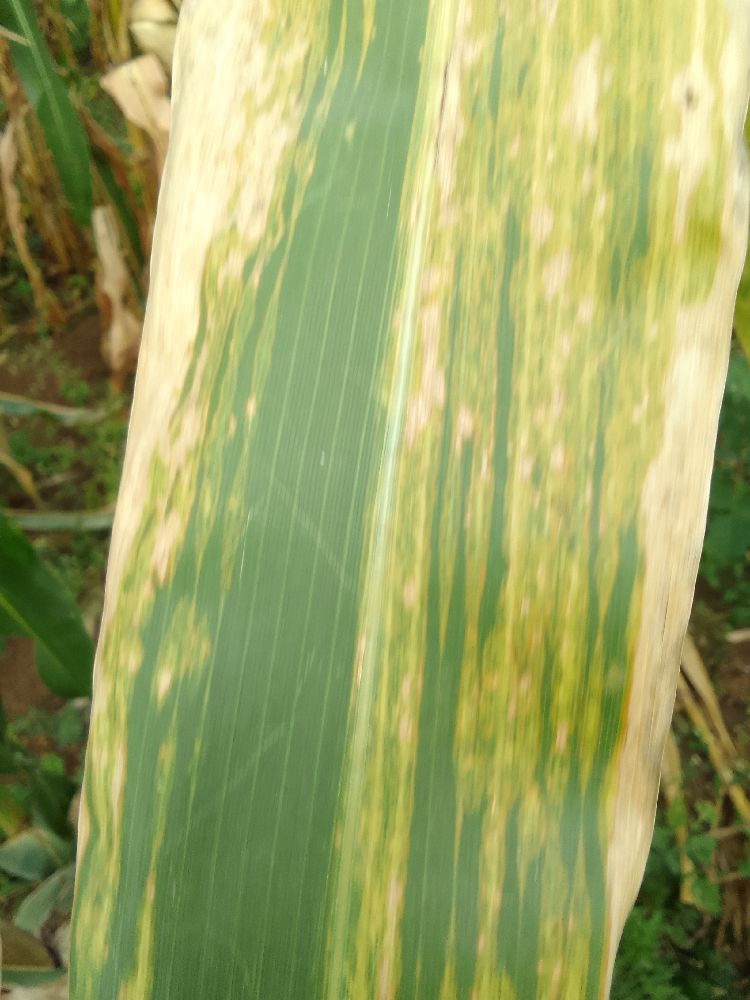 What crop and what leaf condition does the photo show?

maize, maize lethal necrosis
